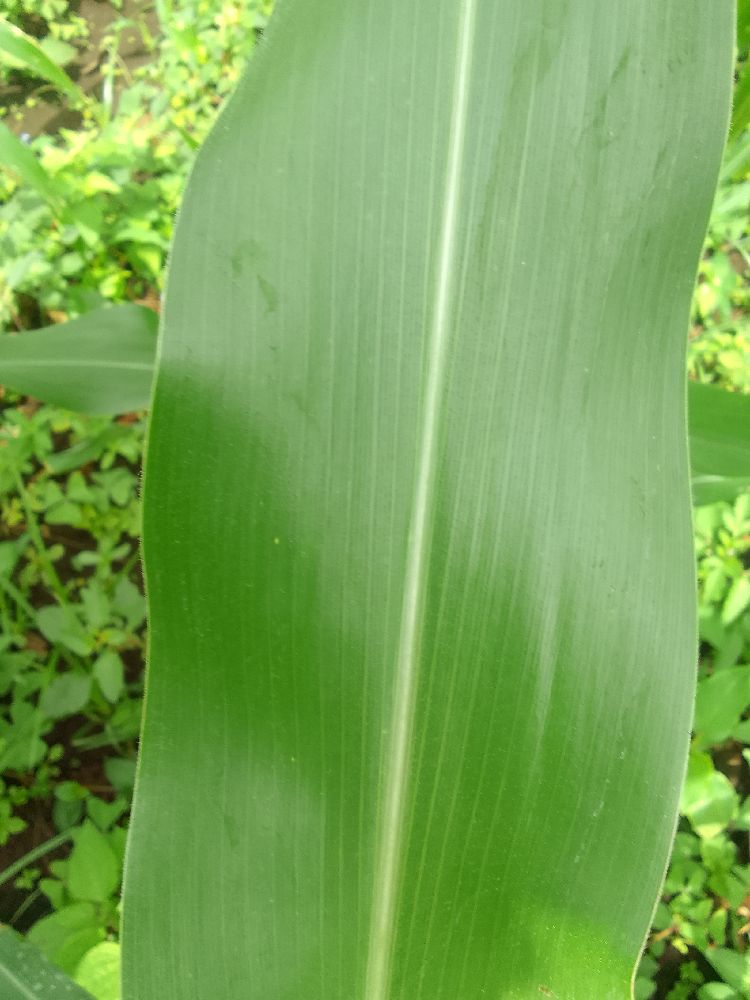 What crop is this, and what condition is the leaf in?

maize, healthy
